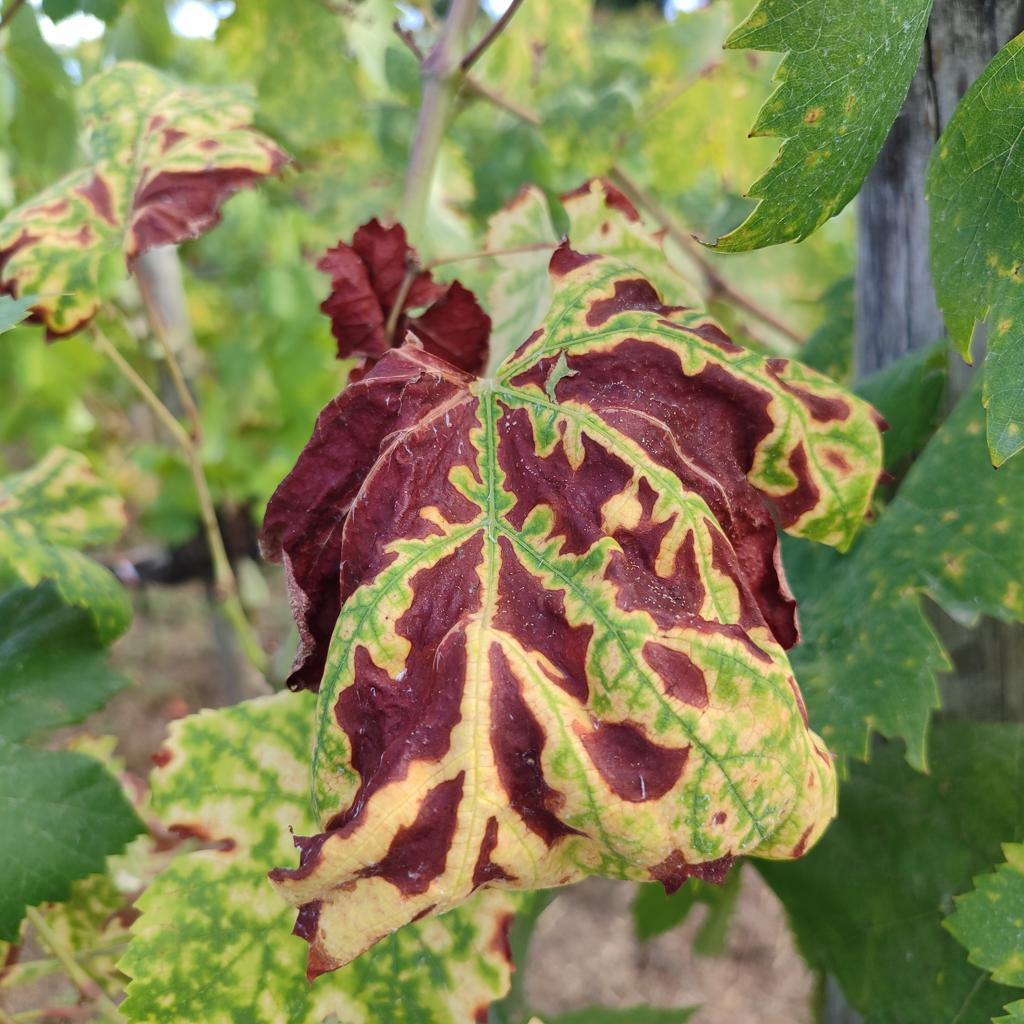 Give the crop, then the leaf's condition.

grapevine, esca complex
